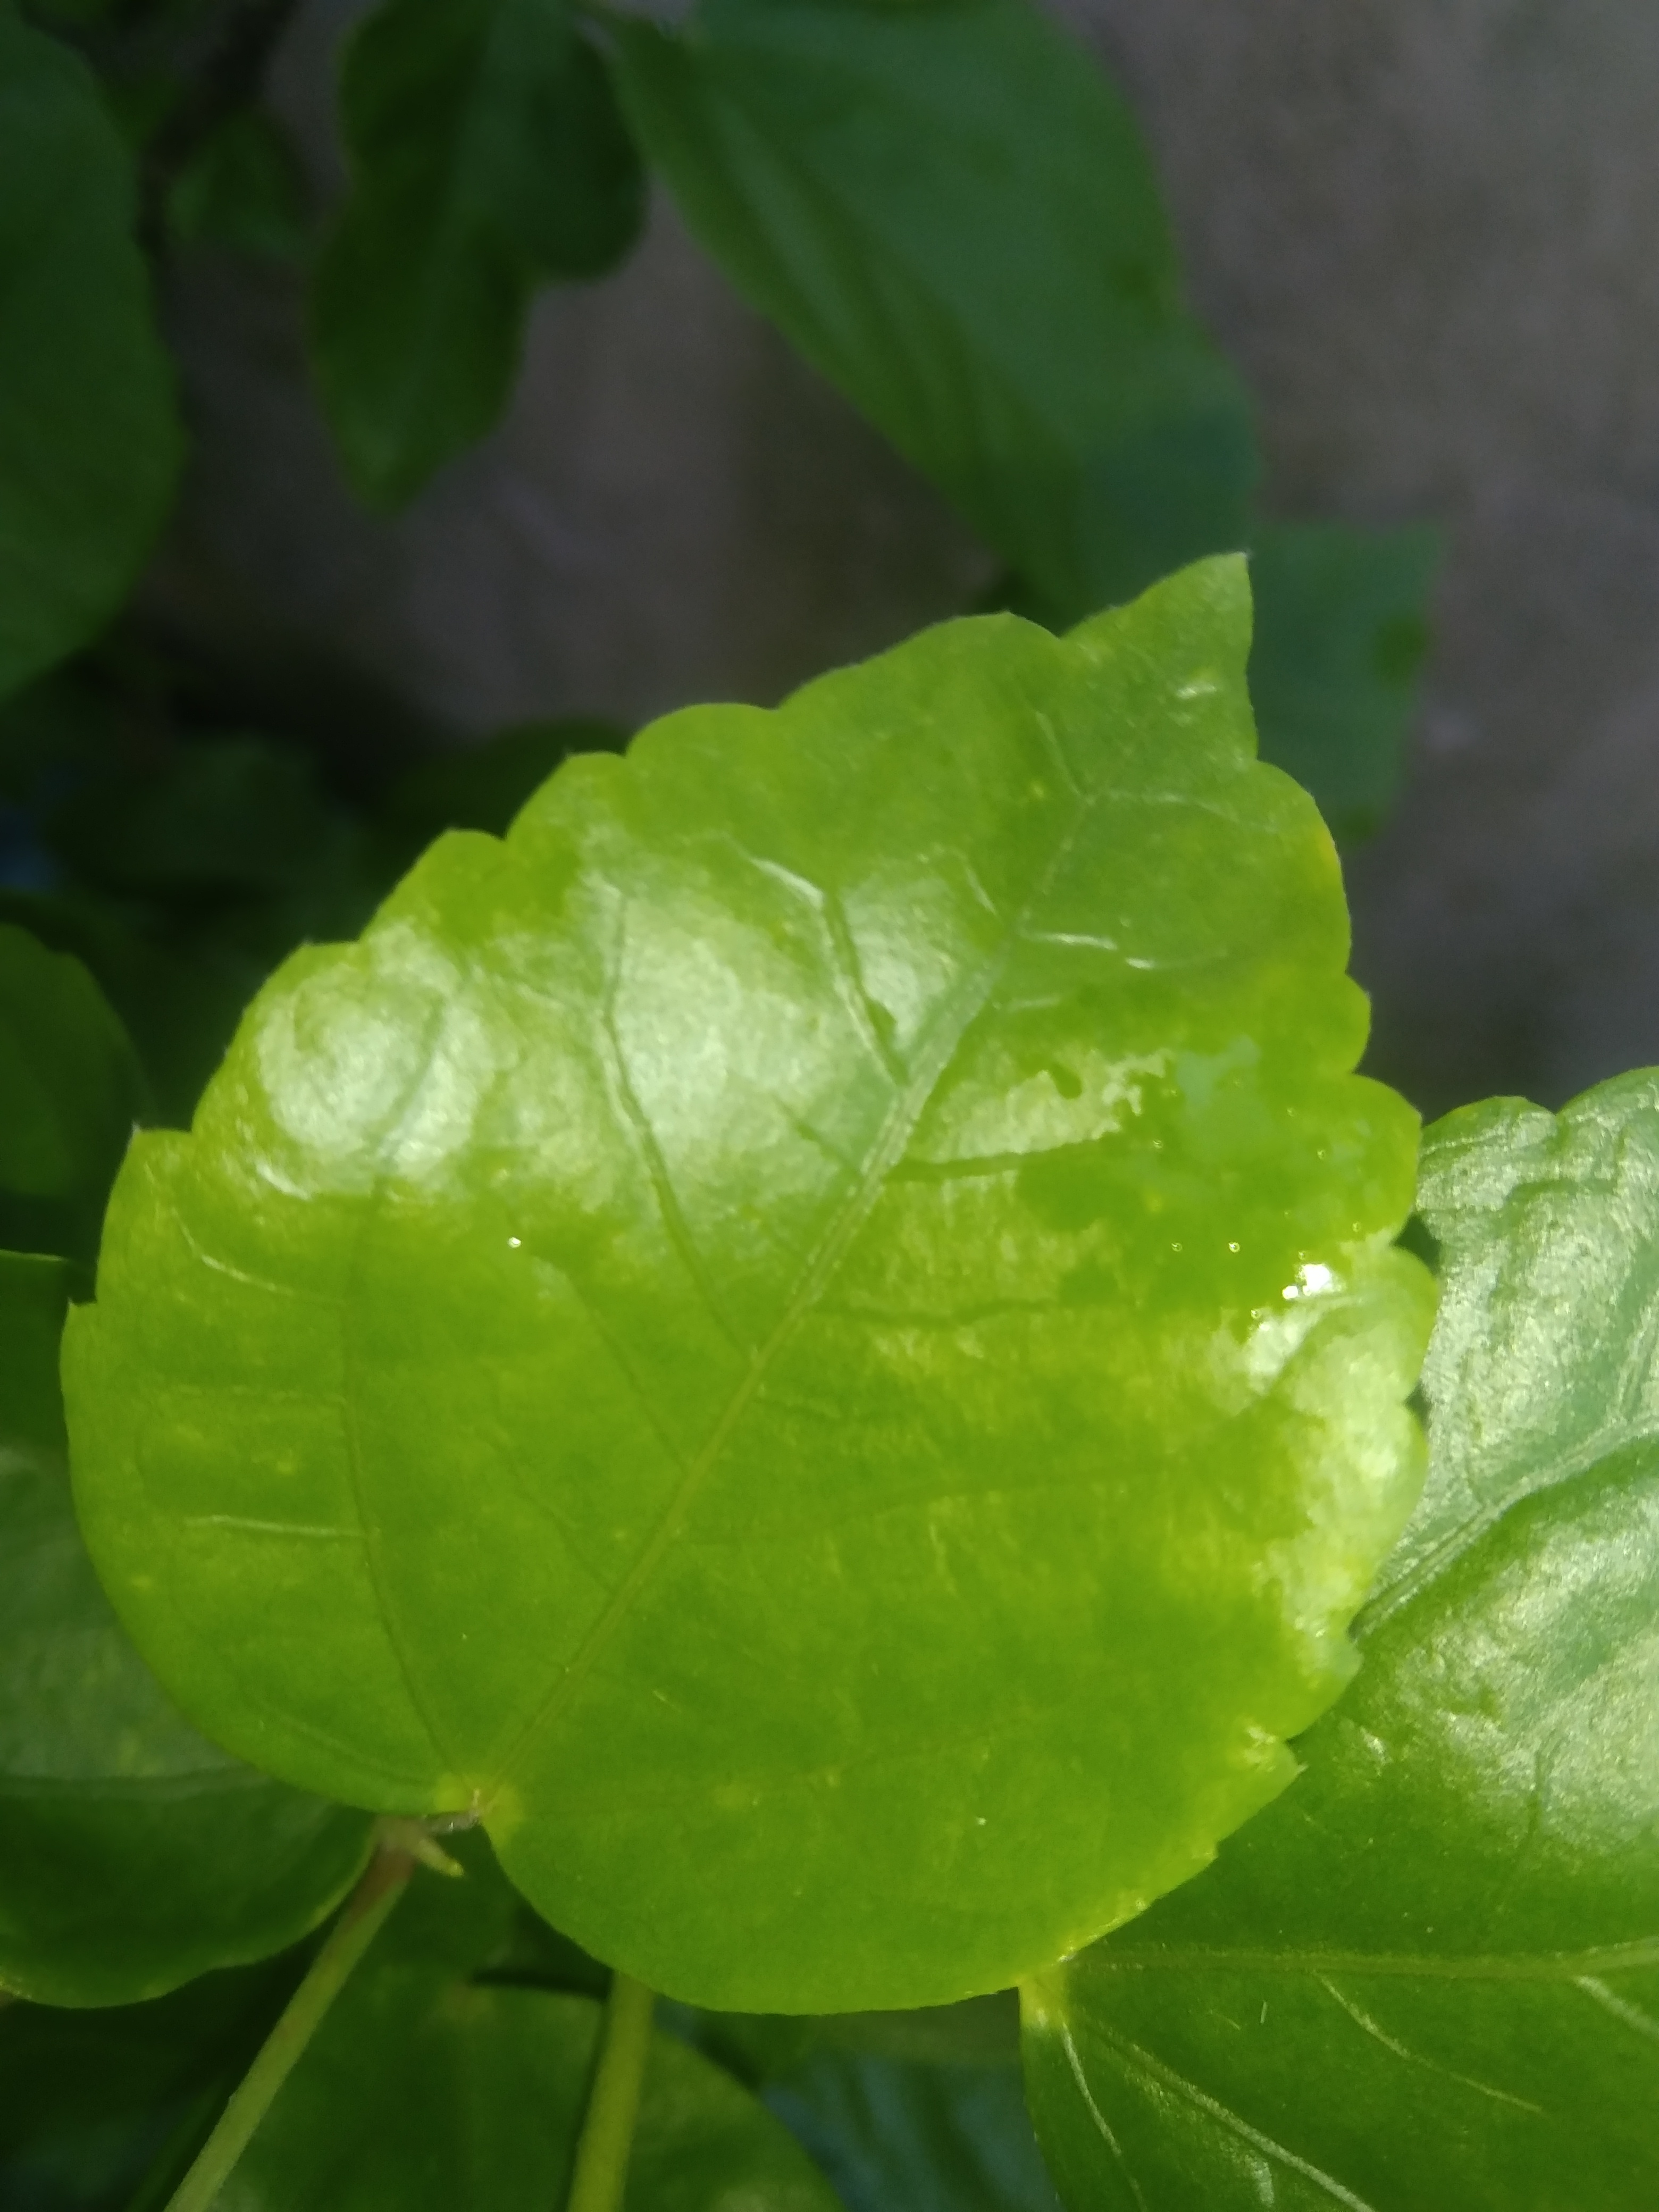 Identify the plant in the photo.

hibiscus
